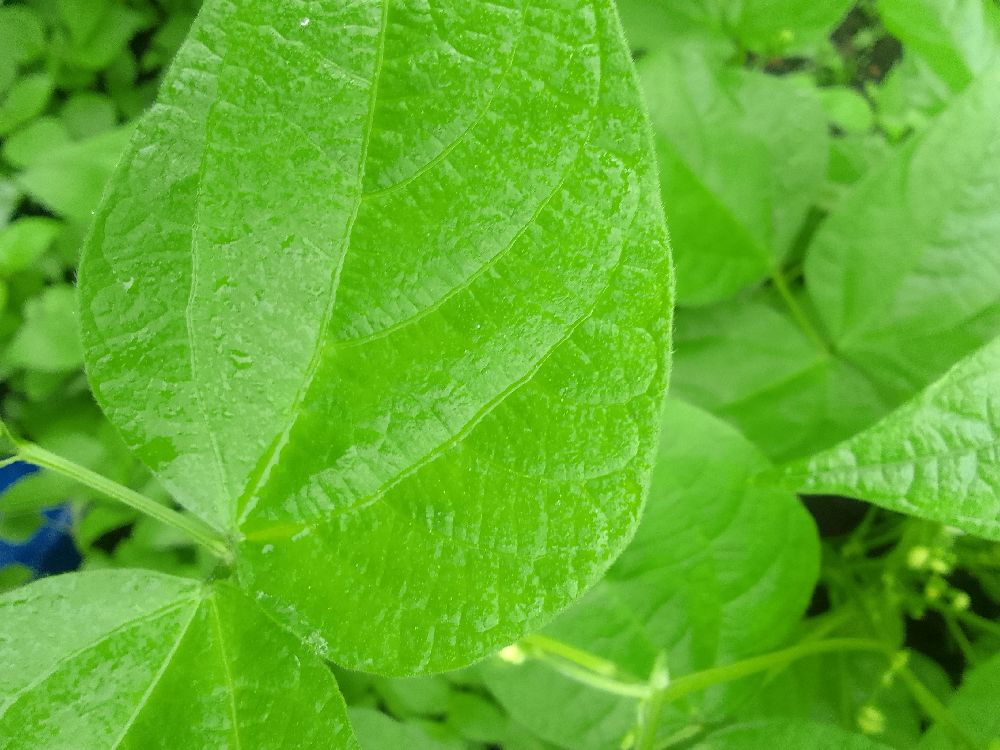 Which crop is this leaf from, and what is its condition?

common bean, healthy
